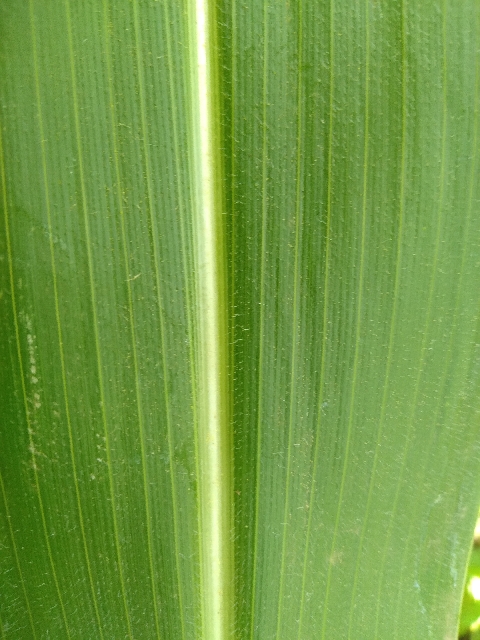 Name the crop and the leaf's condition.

maize, healthy
